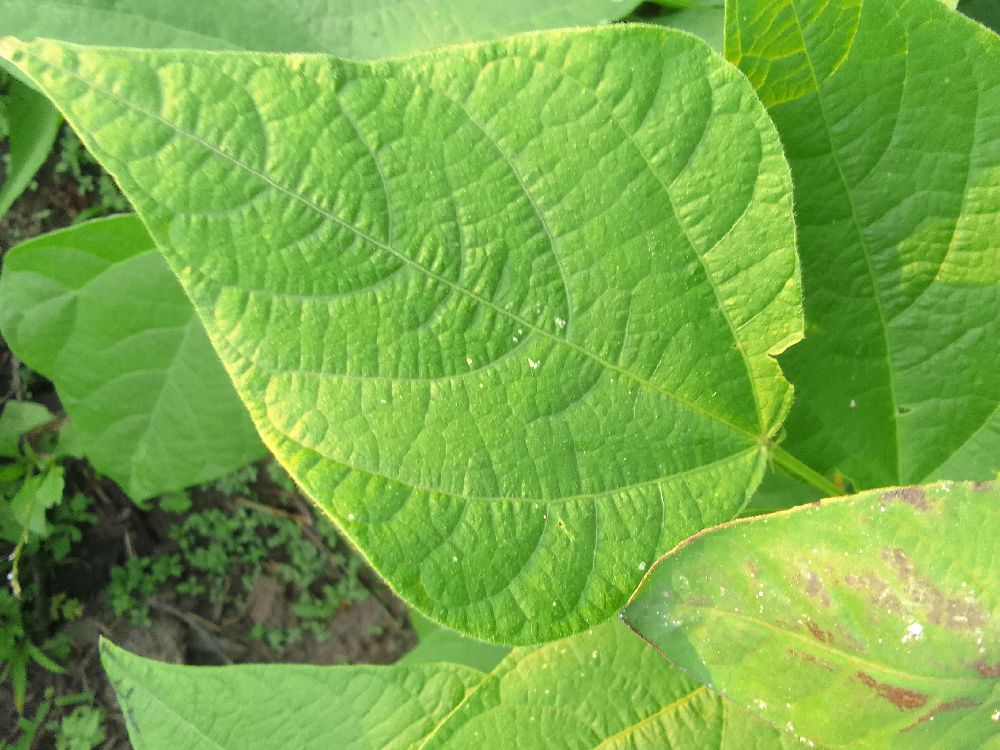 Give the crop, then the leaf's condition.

common bean, healthy
